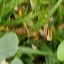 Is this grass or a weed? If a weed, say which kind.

unstructured weed
